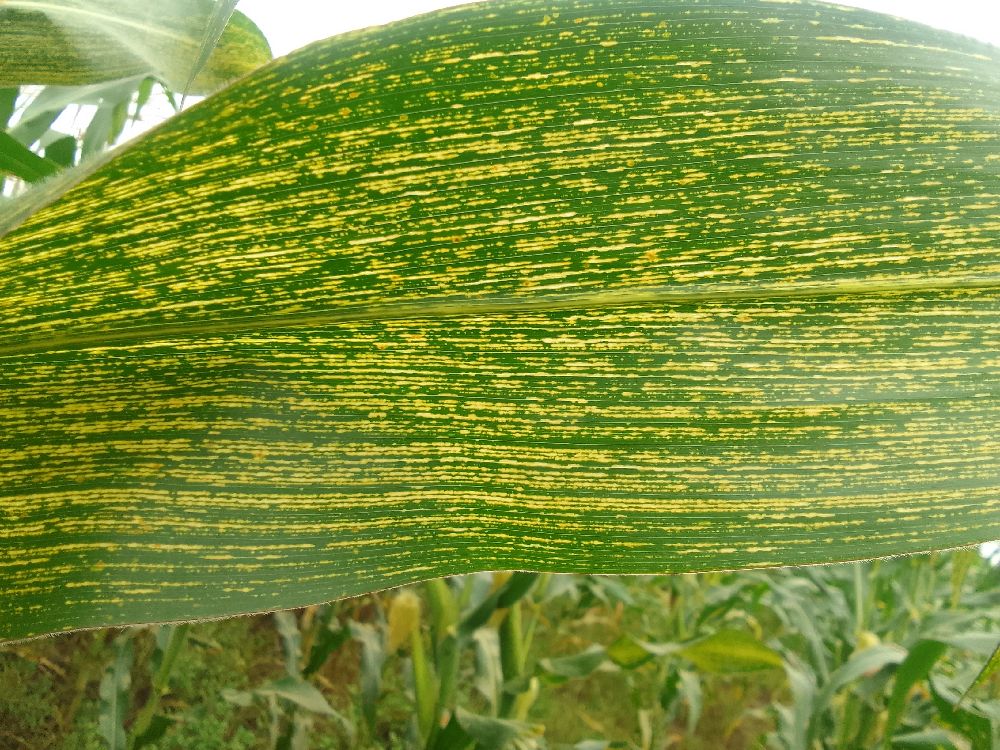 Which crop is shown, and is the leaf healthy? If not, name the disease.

maize, maize streak virus
